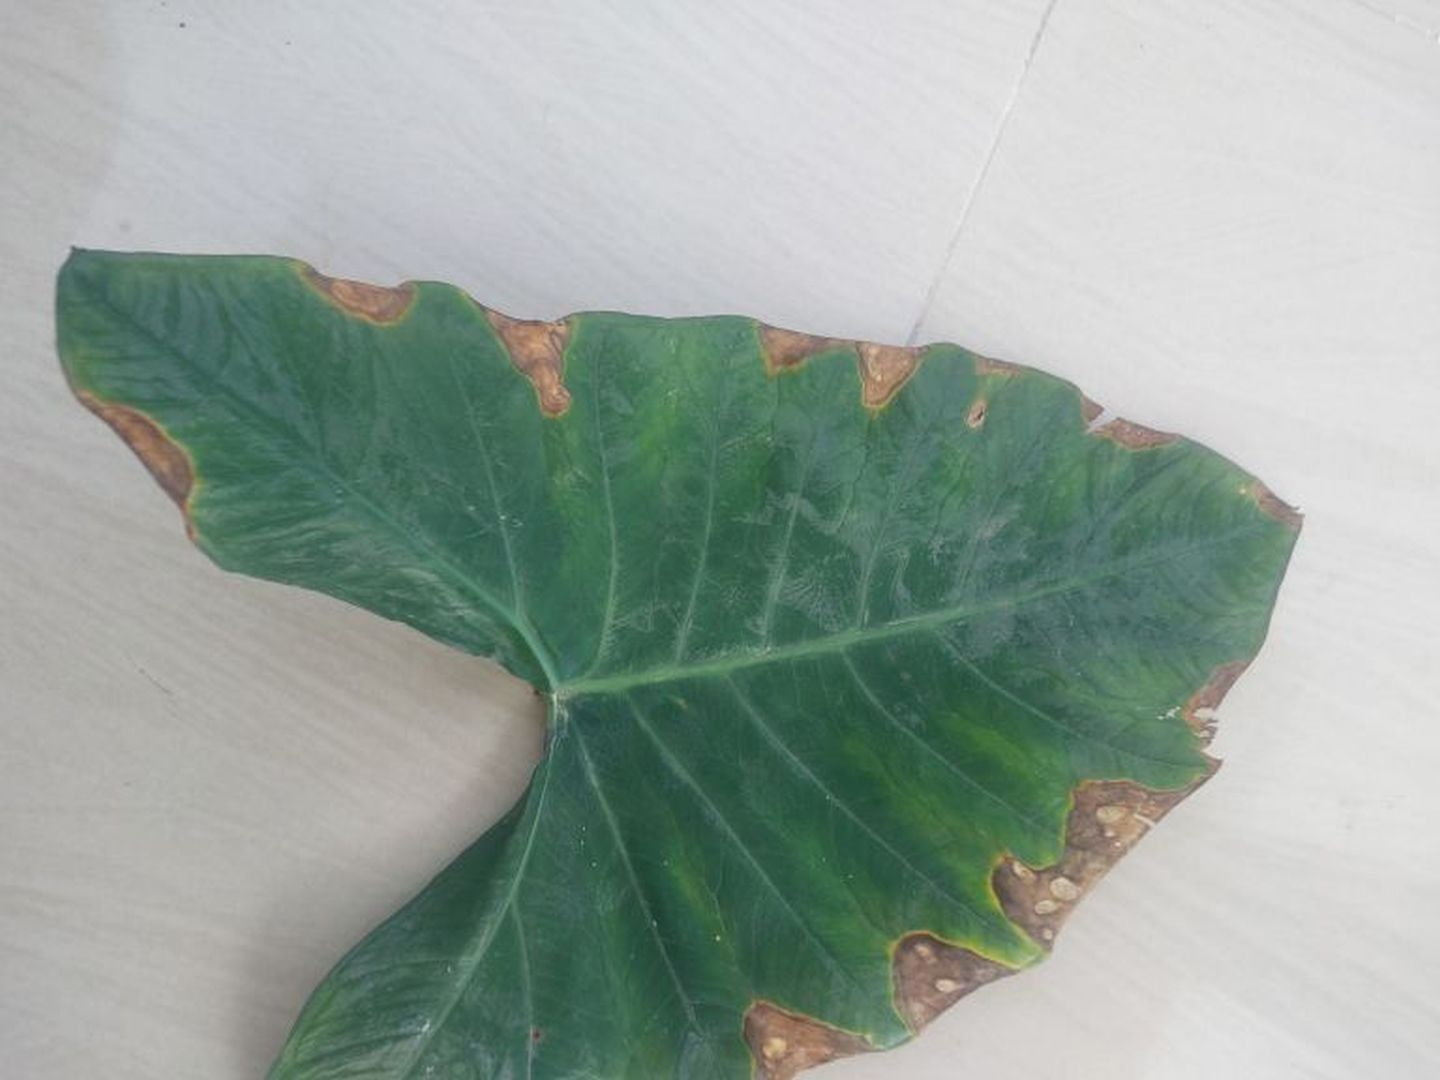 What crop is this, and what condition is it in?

taro, leaf blight
